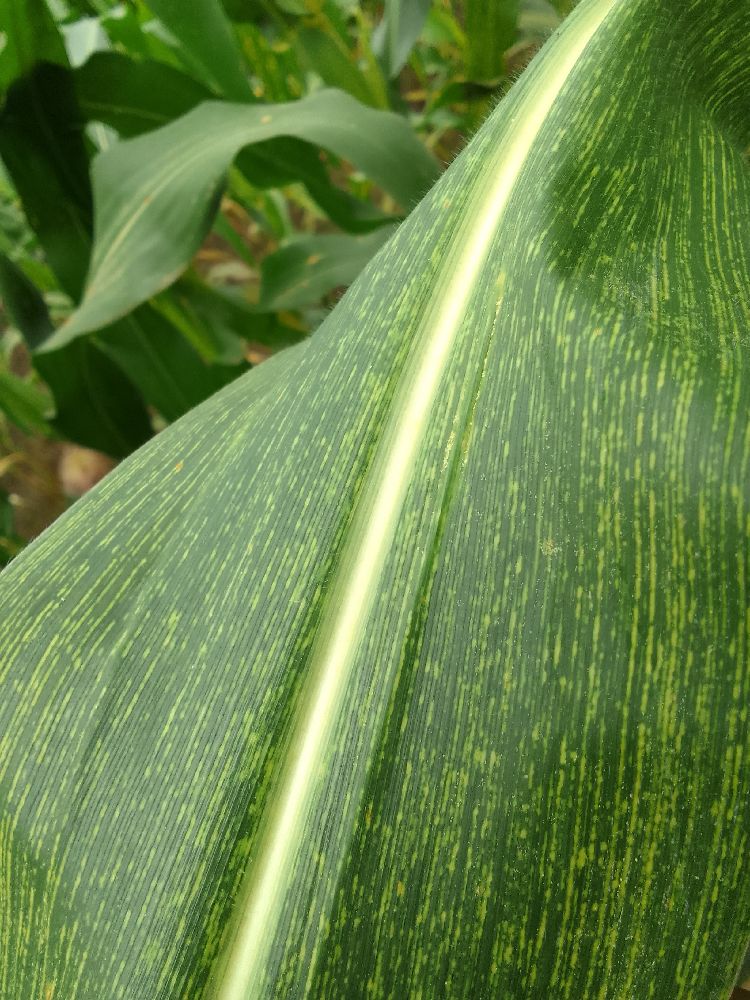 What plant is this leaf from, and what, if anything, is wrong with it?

maize, maize streak virus
